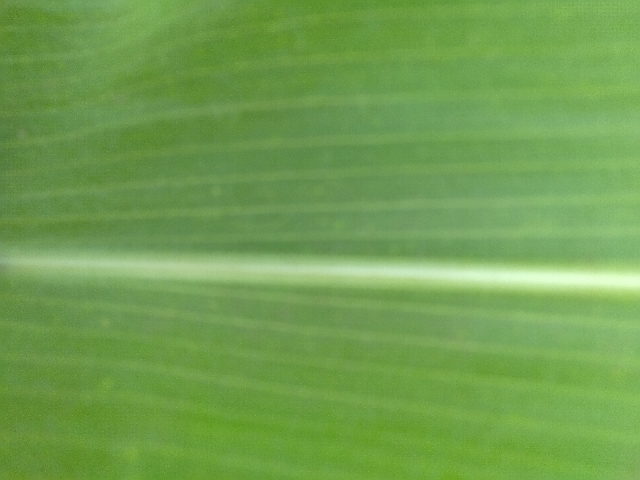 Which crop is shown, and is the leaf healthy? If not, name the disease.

maize, healthy
